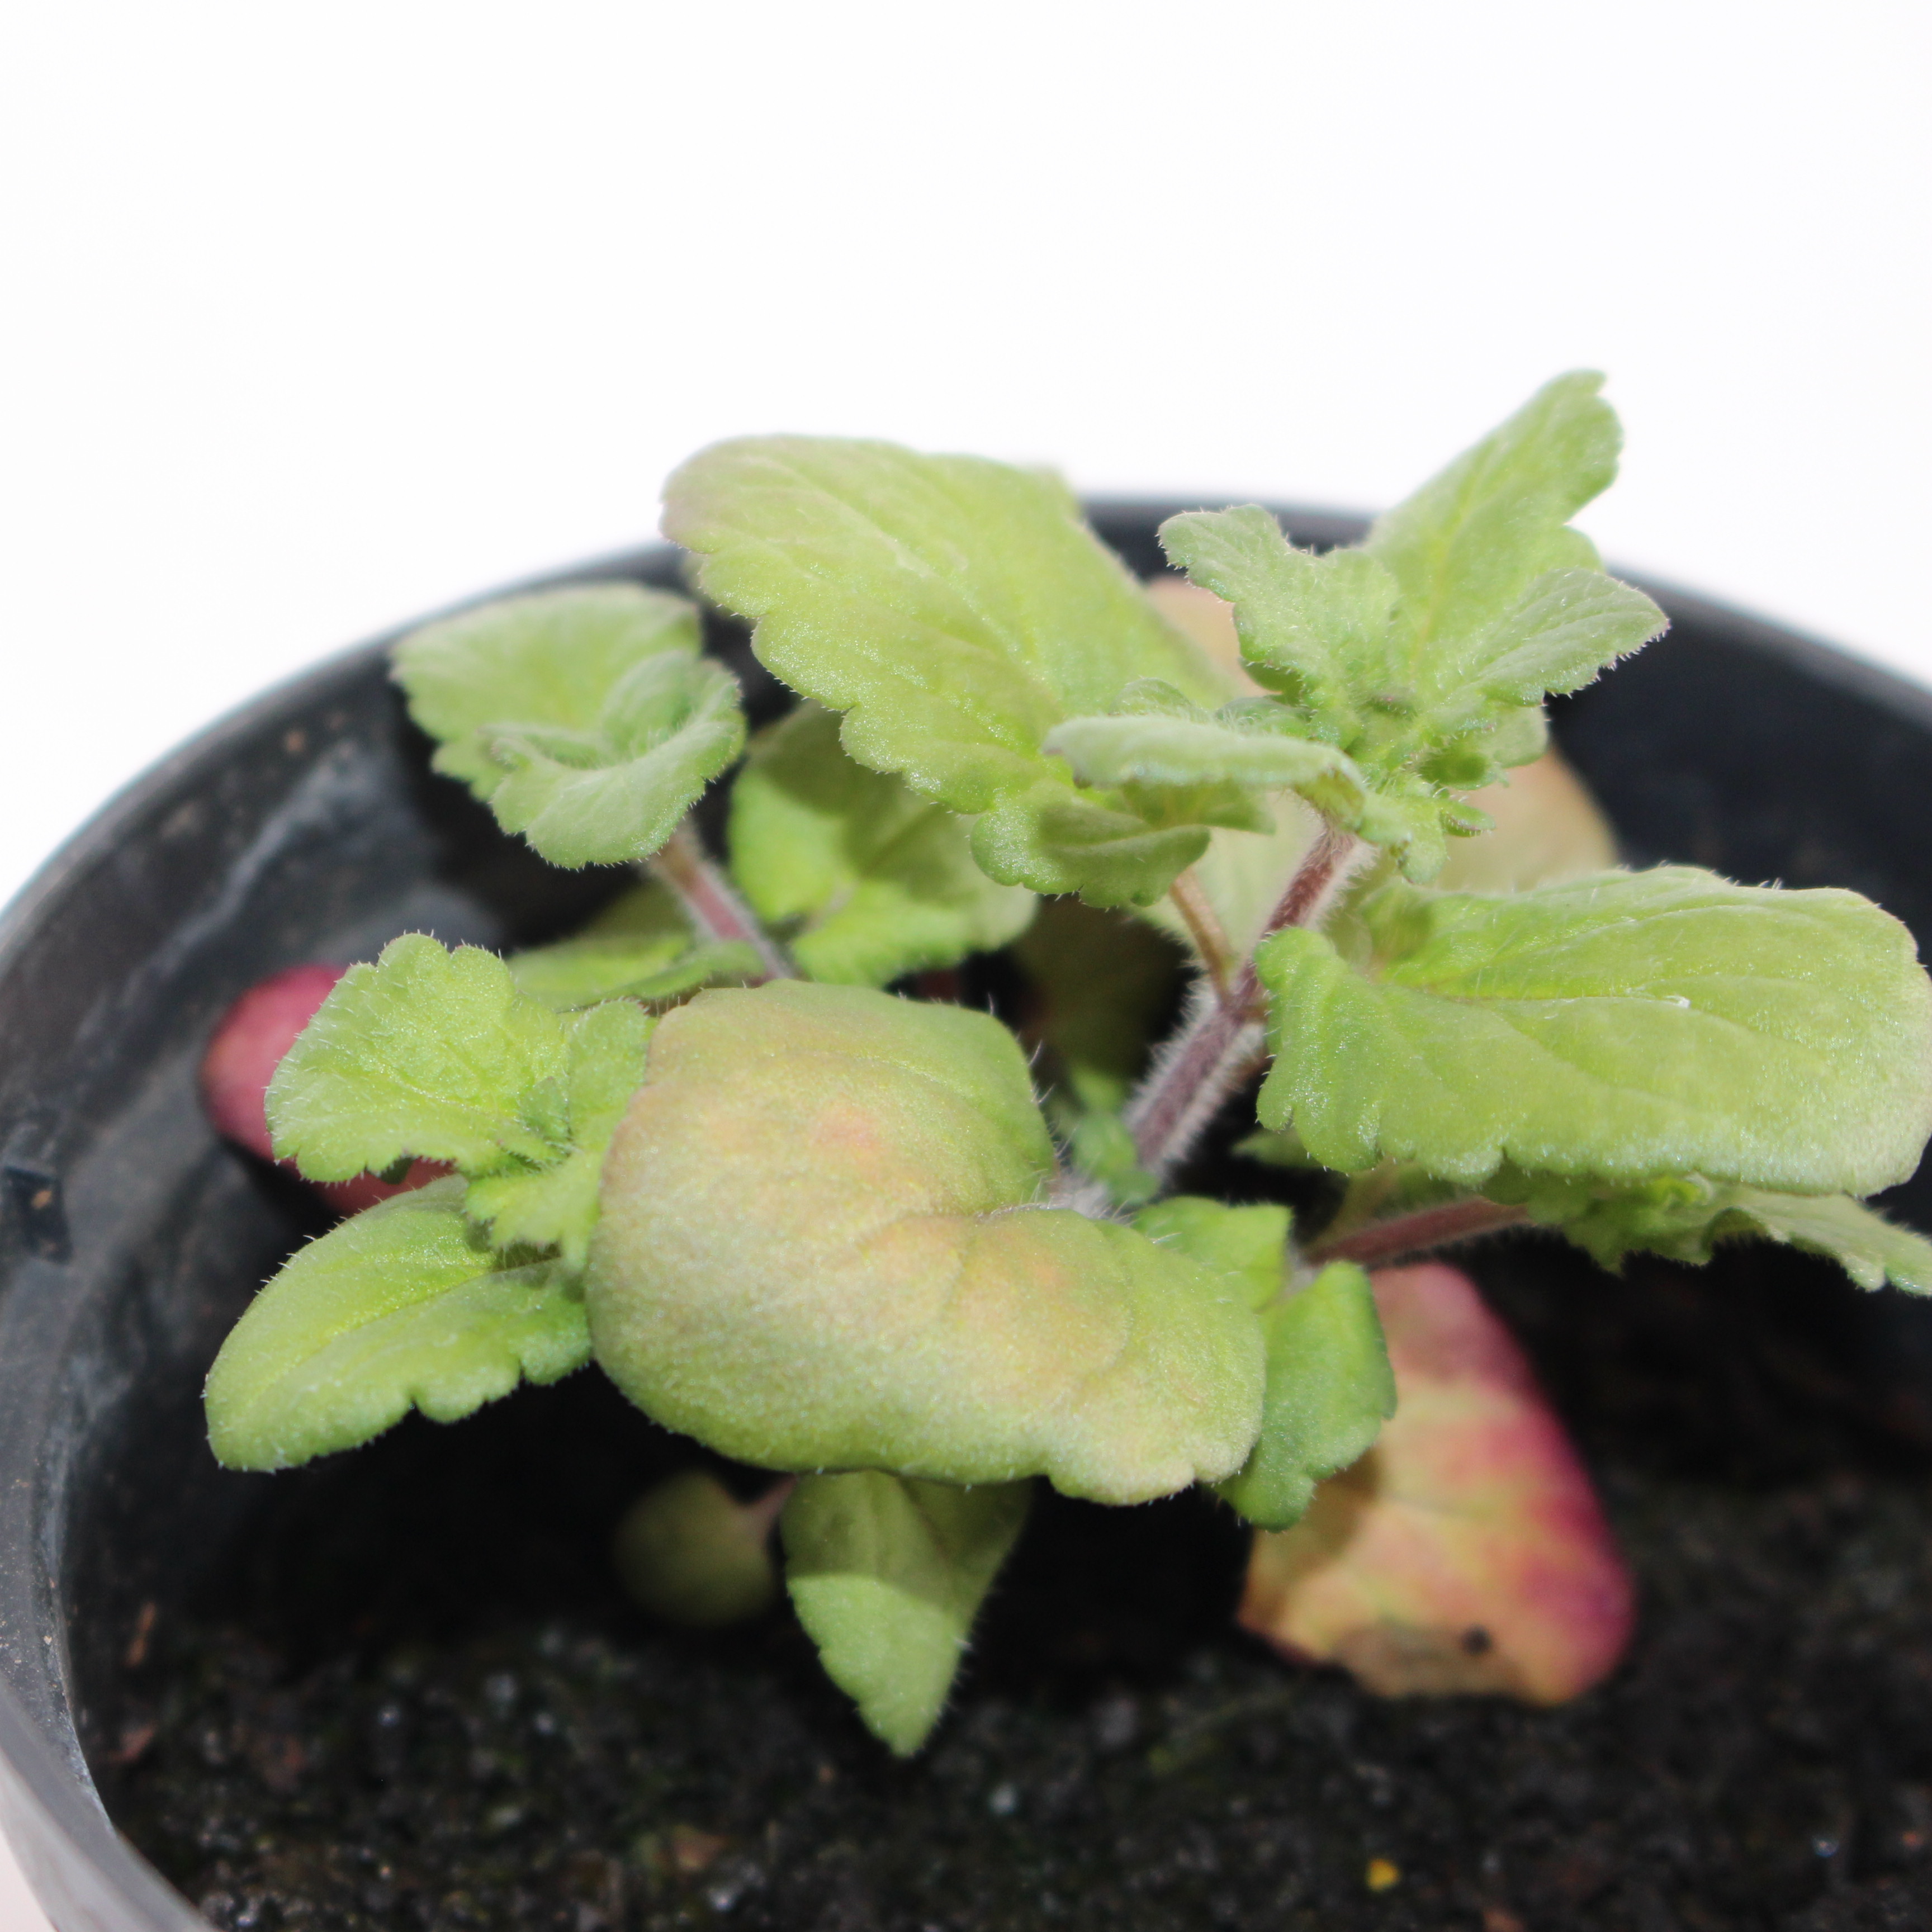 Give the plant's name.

Veronica persica
